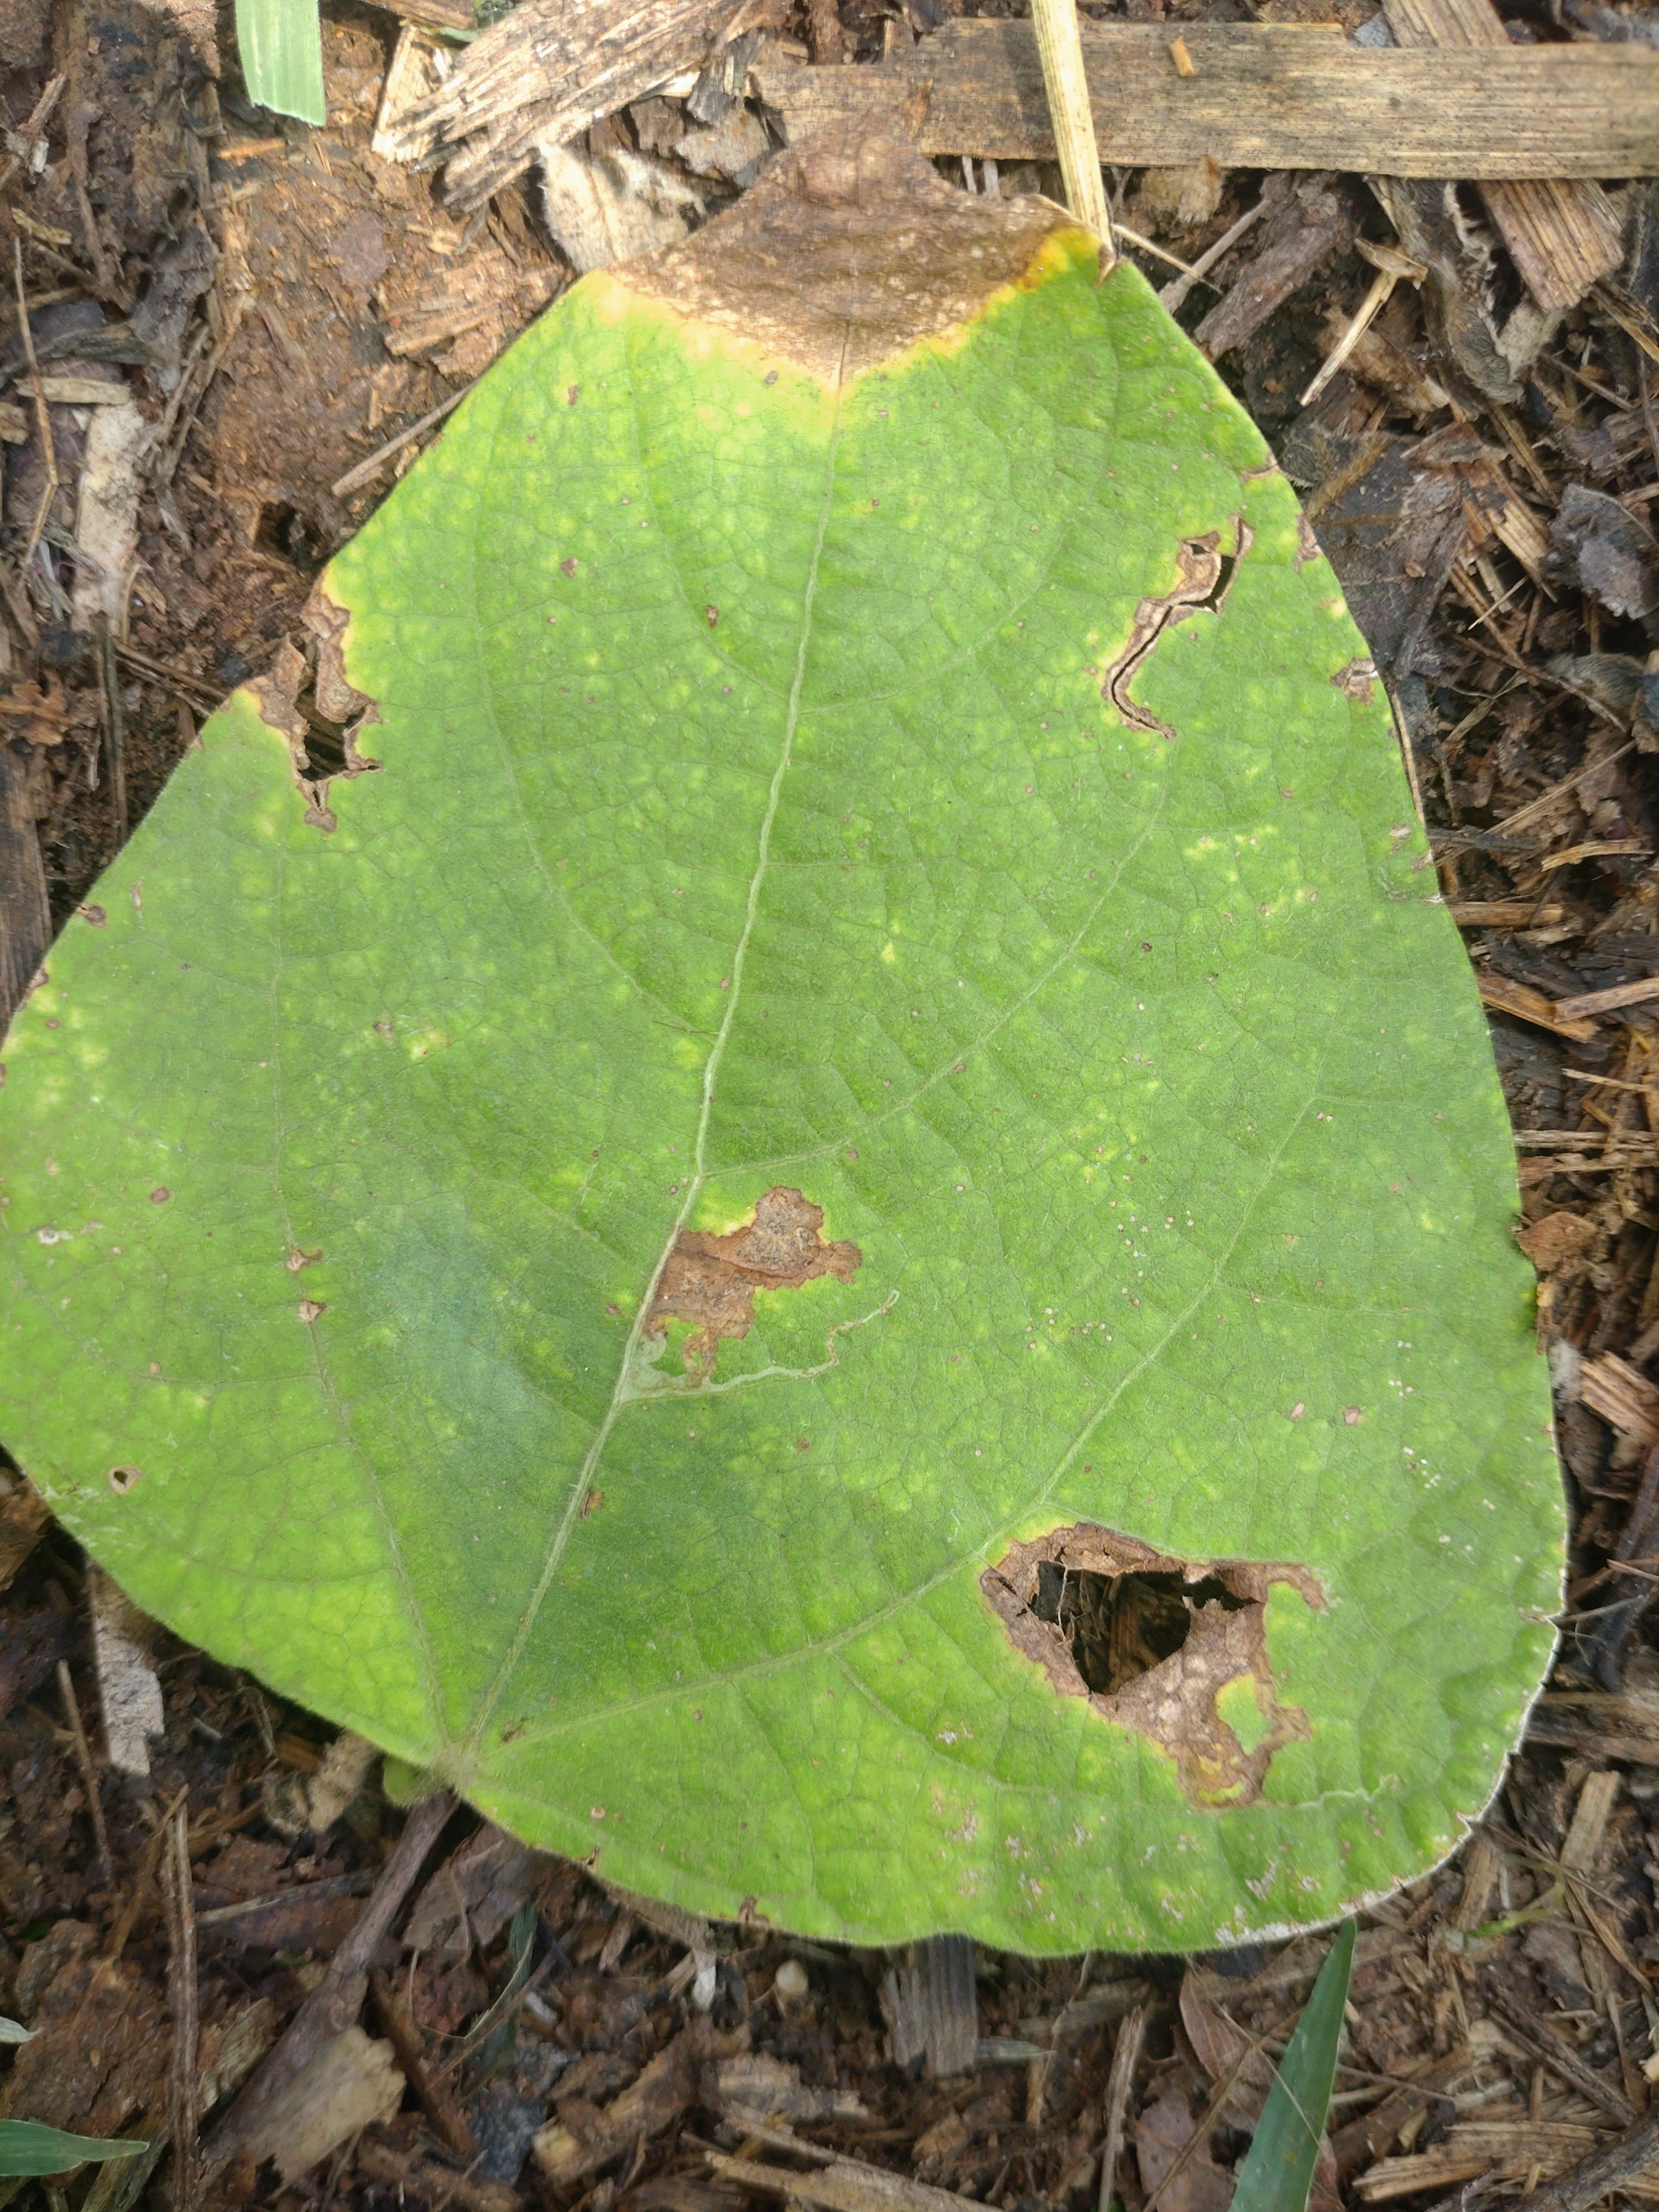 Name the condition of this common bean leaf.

rust
